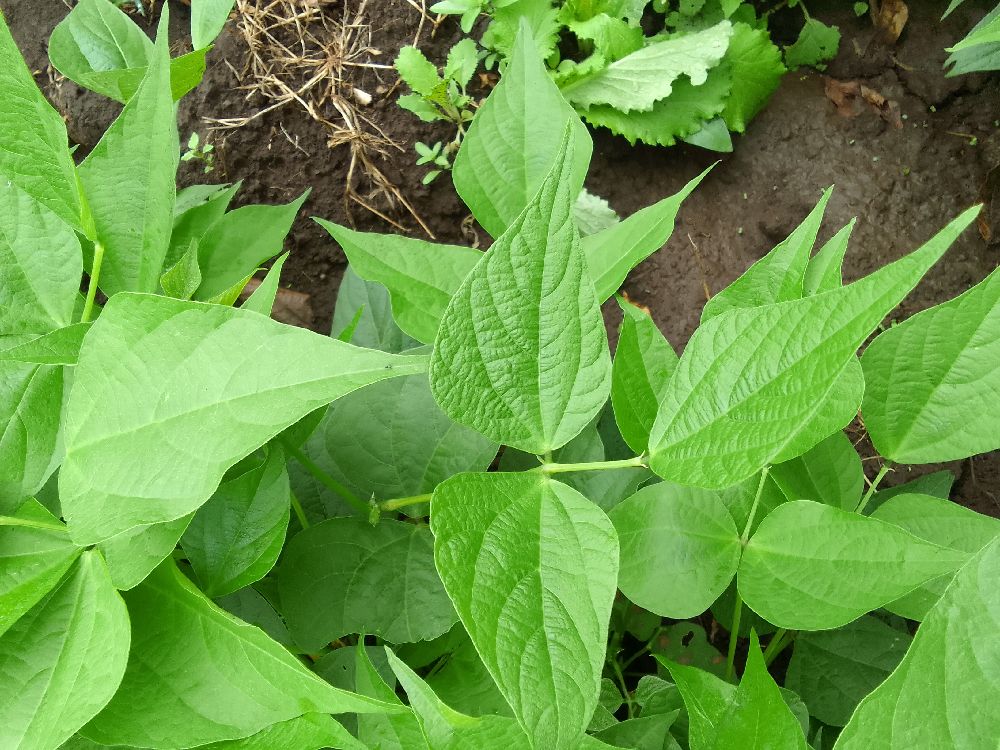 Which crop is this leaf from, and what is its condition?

common bean, healthy
